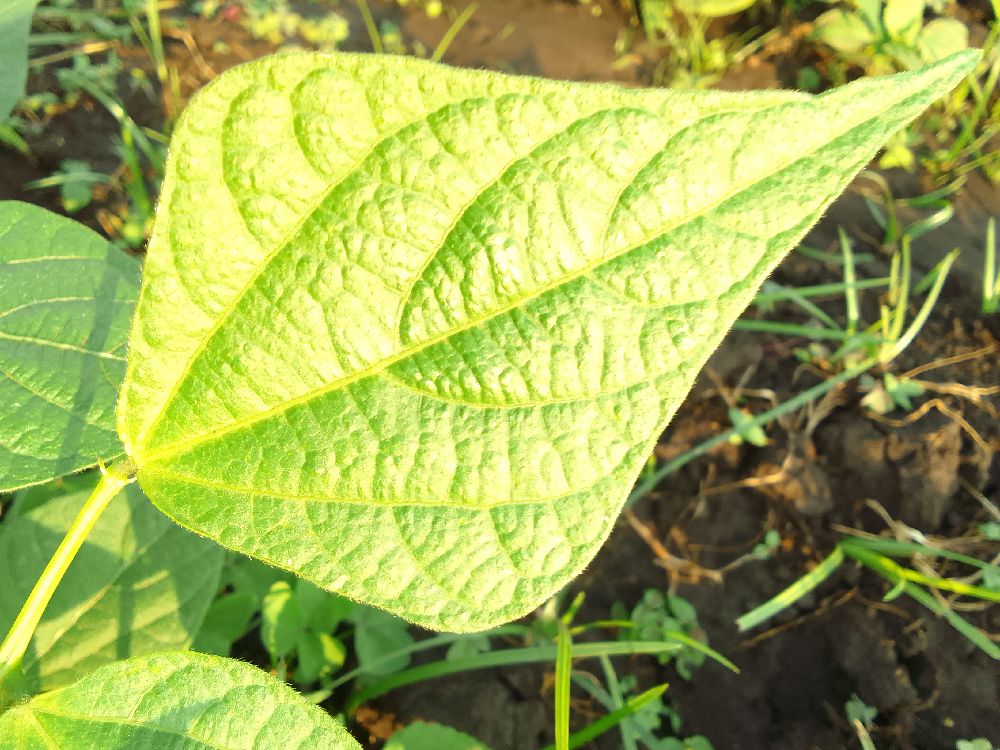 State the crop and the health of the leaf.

common bean, healthy
